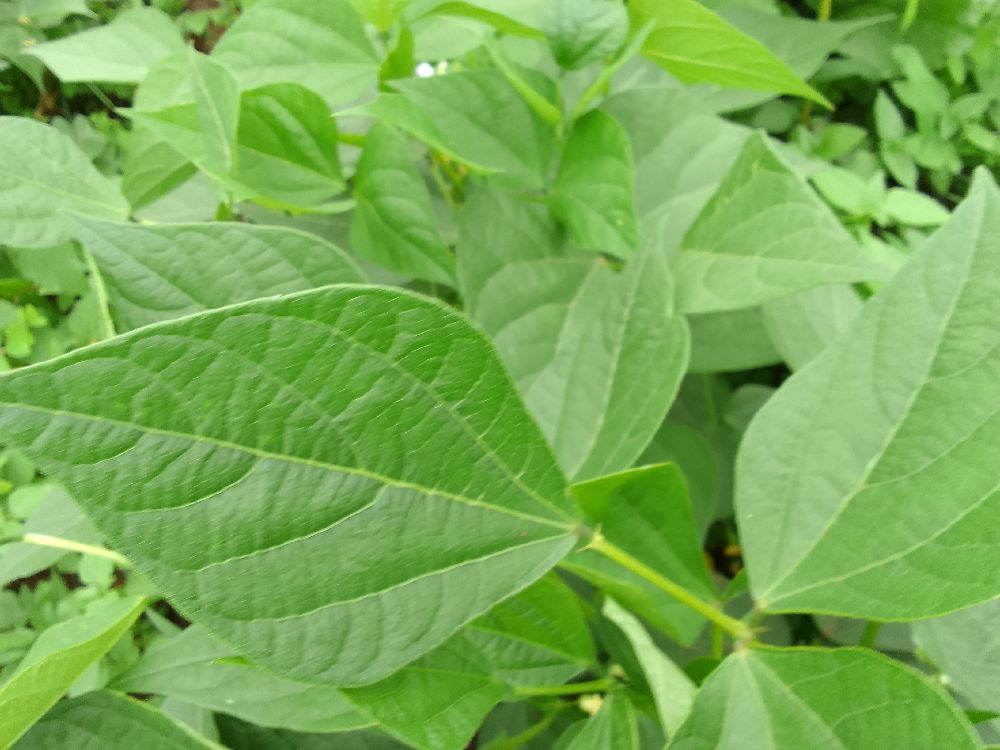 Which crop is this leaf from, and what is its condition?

common bean, healthy
